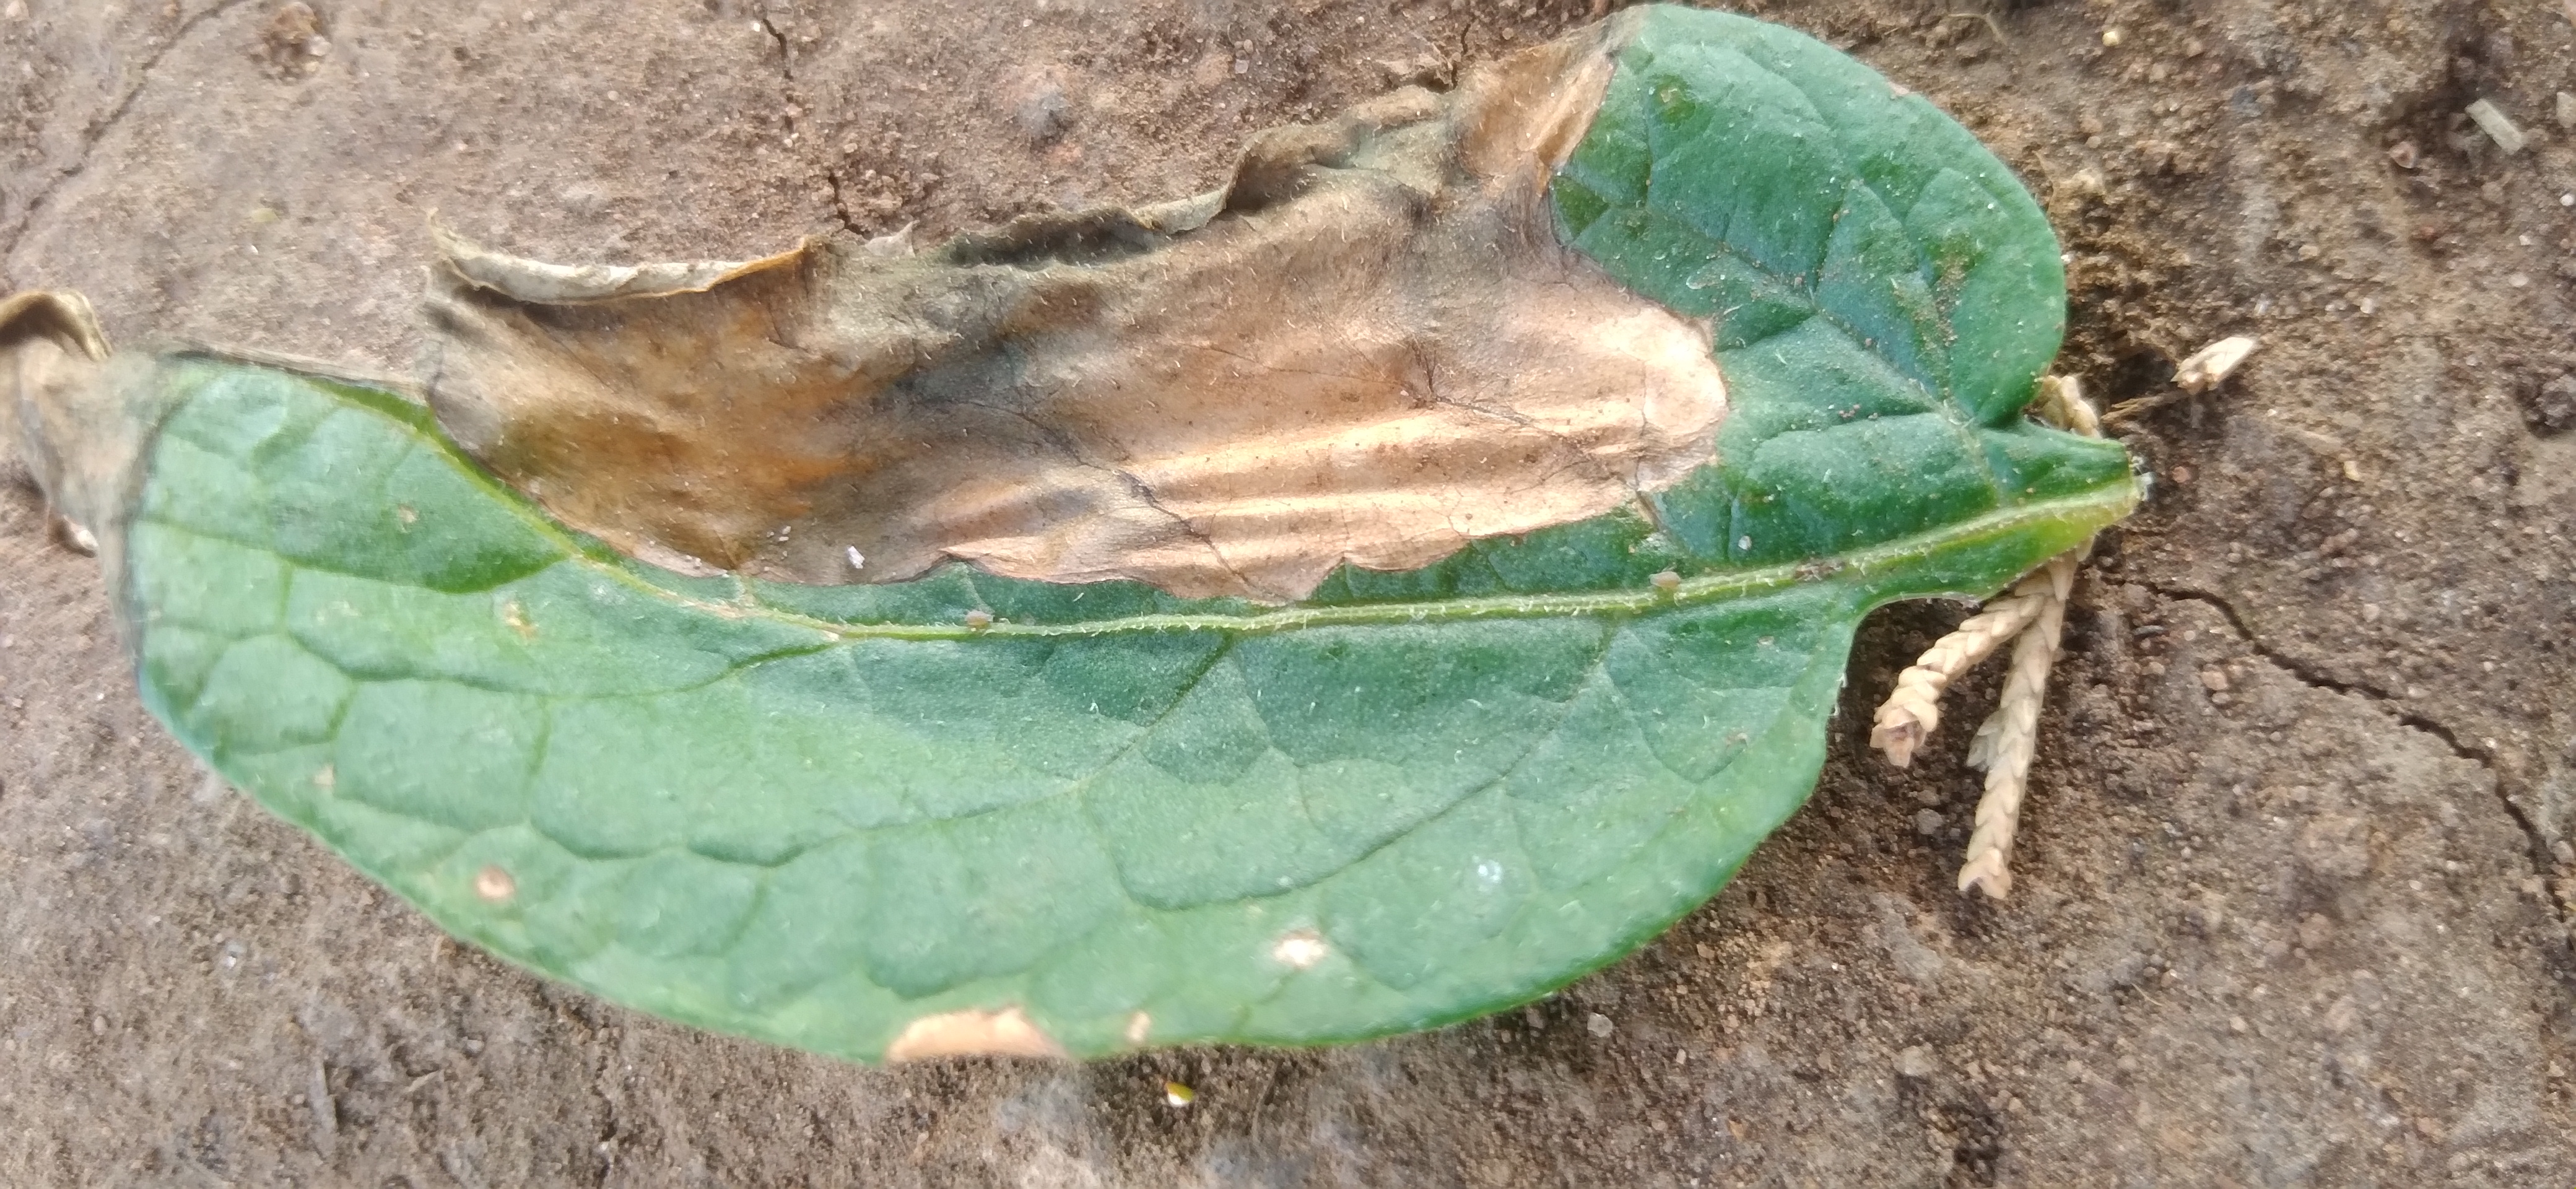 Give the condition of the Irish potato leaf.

early blight
